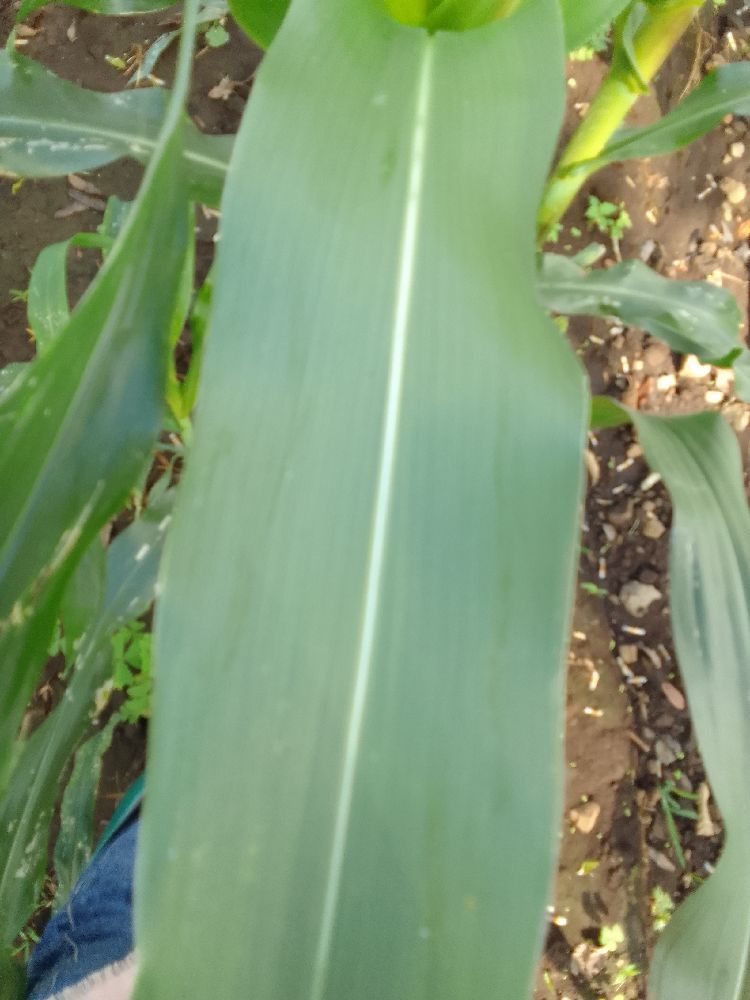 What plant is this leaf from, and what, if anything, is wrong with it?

maize, healthy
